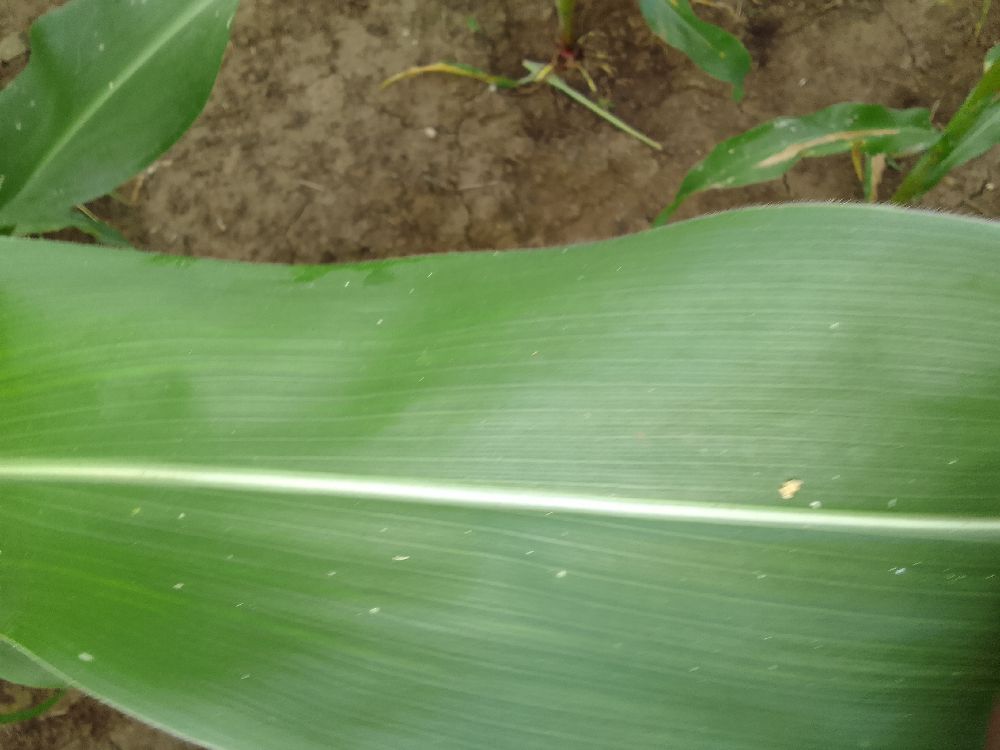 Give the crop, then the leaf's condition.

maize, healthy
